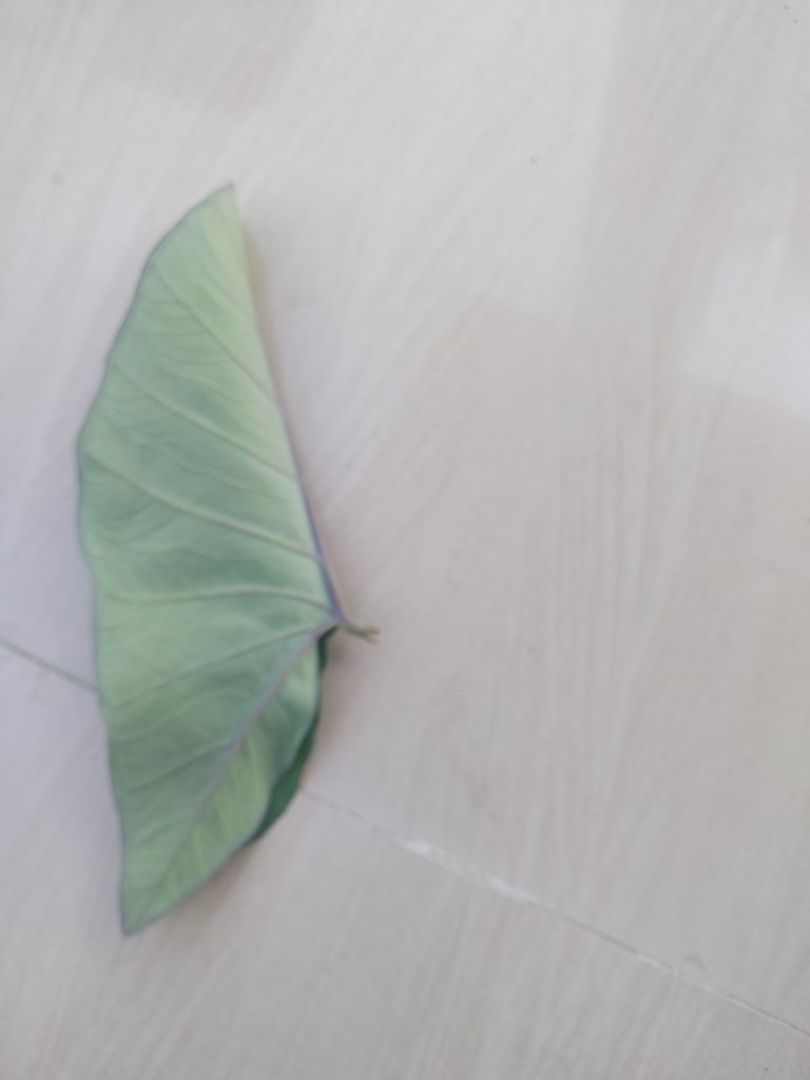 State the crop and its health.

taro, healthy
